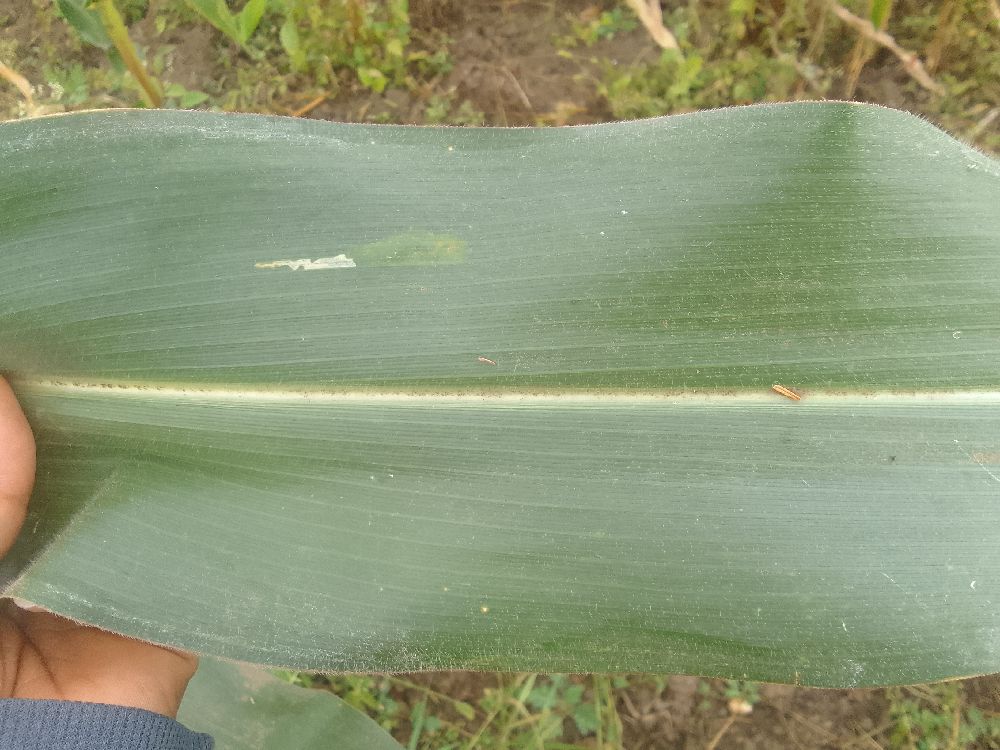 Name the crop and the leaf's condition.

maize, healthy
